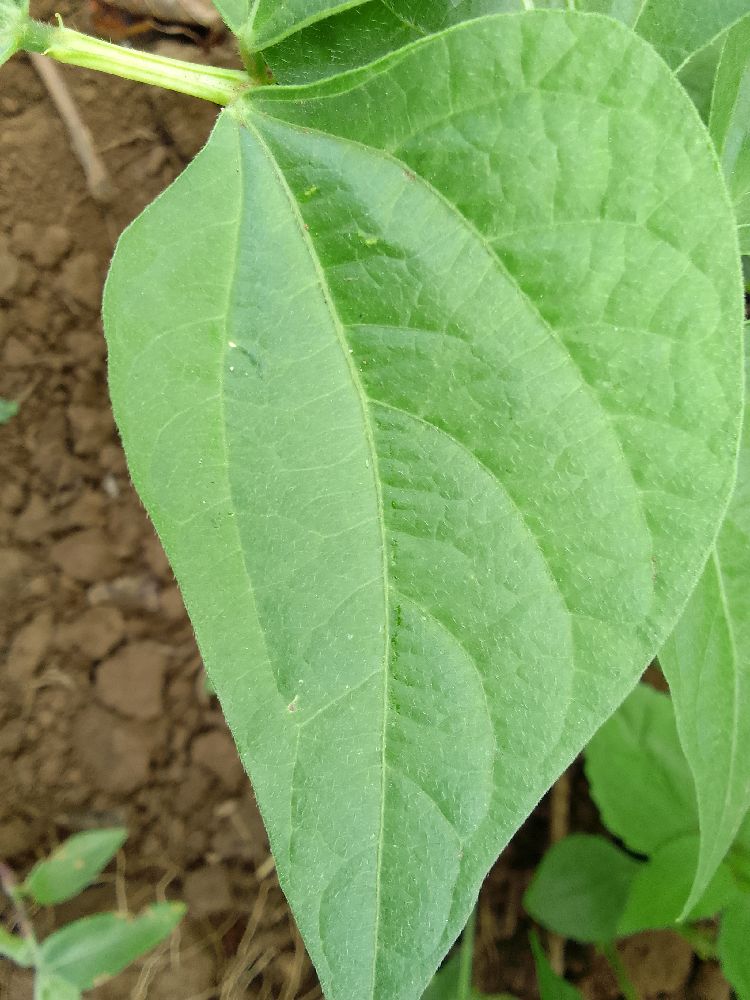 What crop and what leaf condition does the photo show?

common bean, healthy
